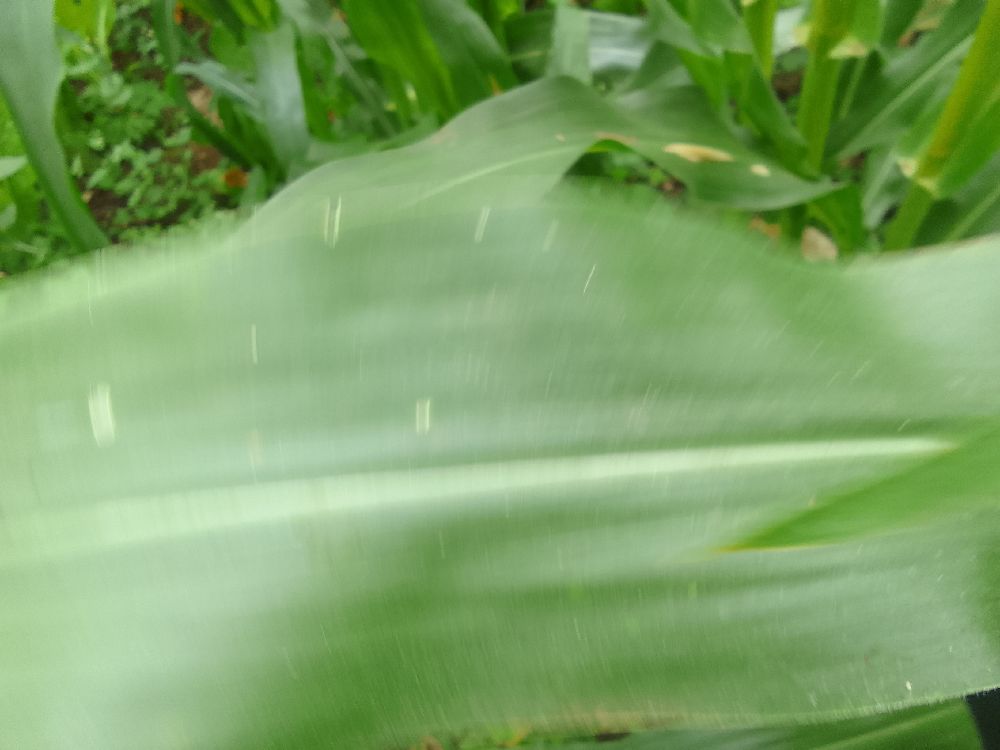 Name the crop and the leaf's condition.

maize, healthy
